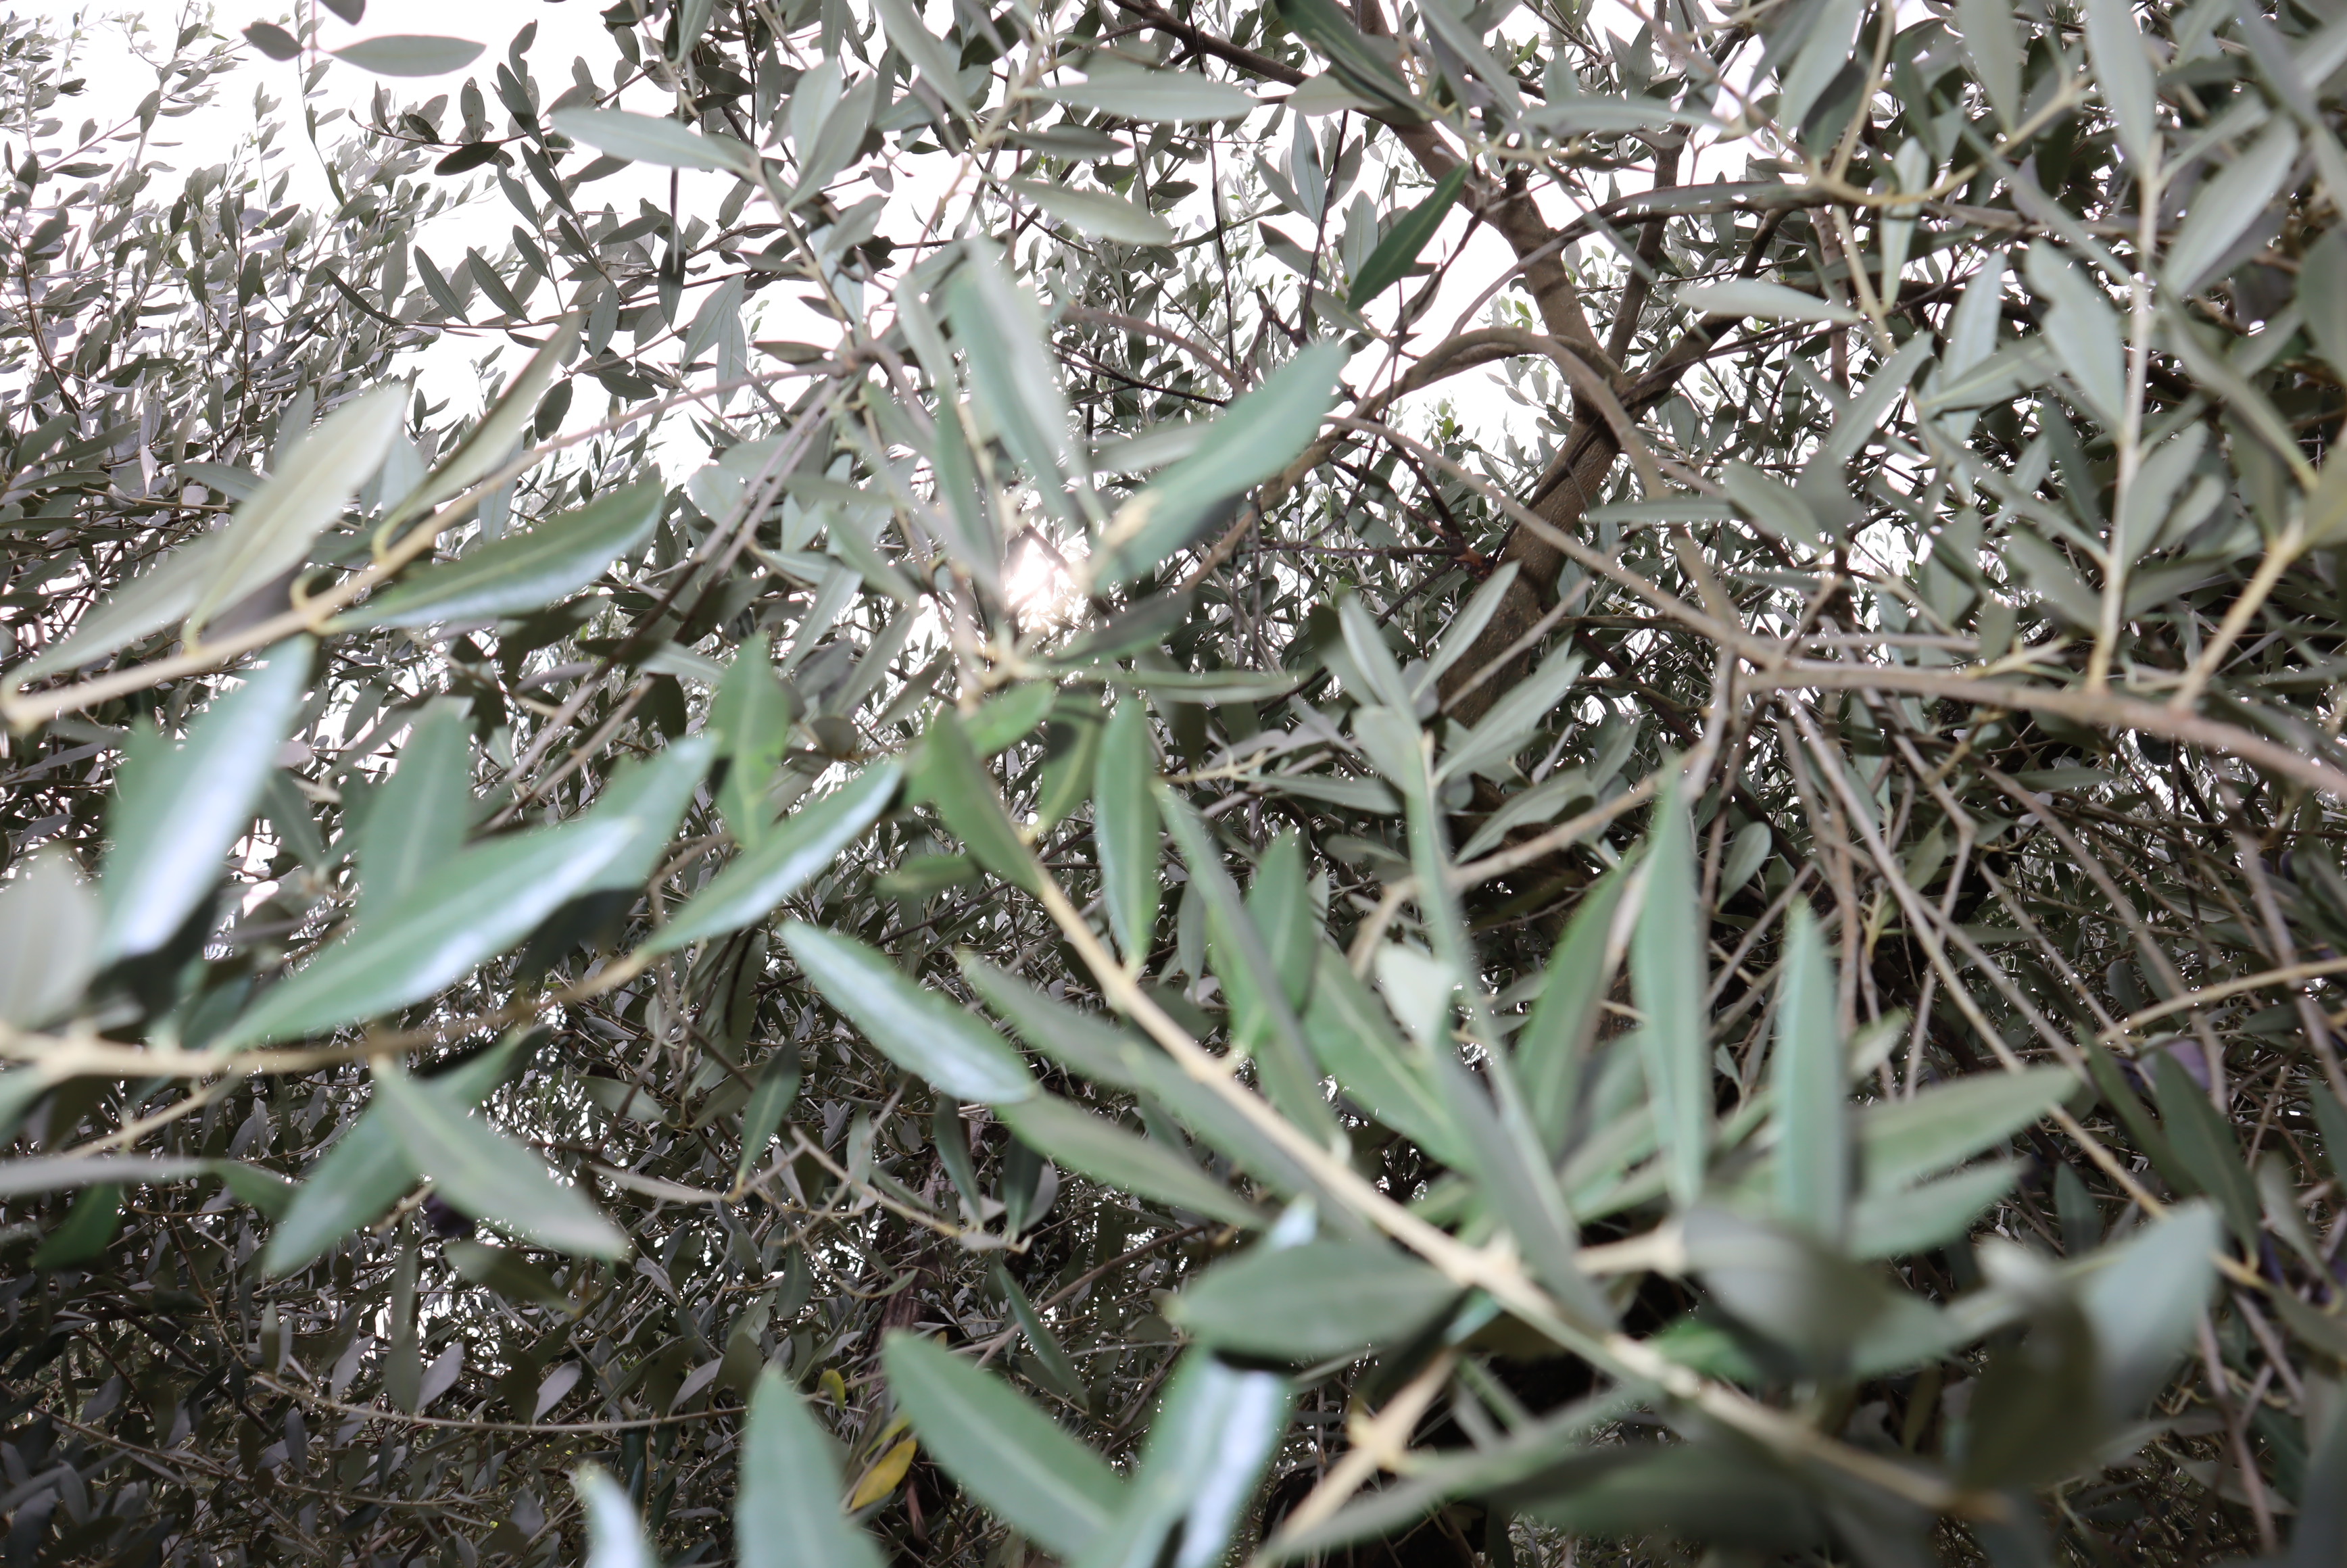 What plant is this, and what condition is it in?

olive, healthy
